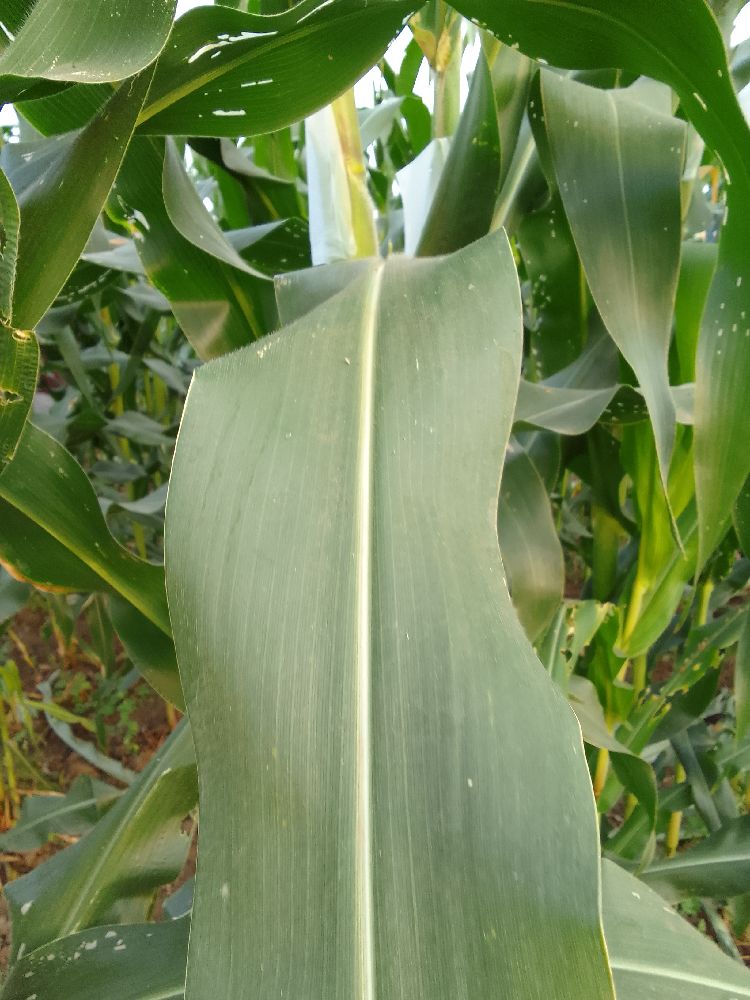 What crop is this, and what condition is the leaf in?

maize, healthy
